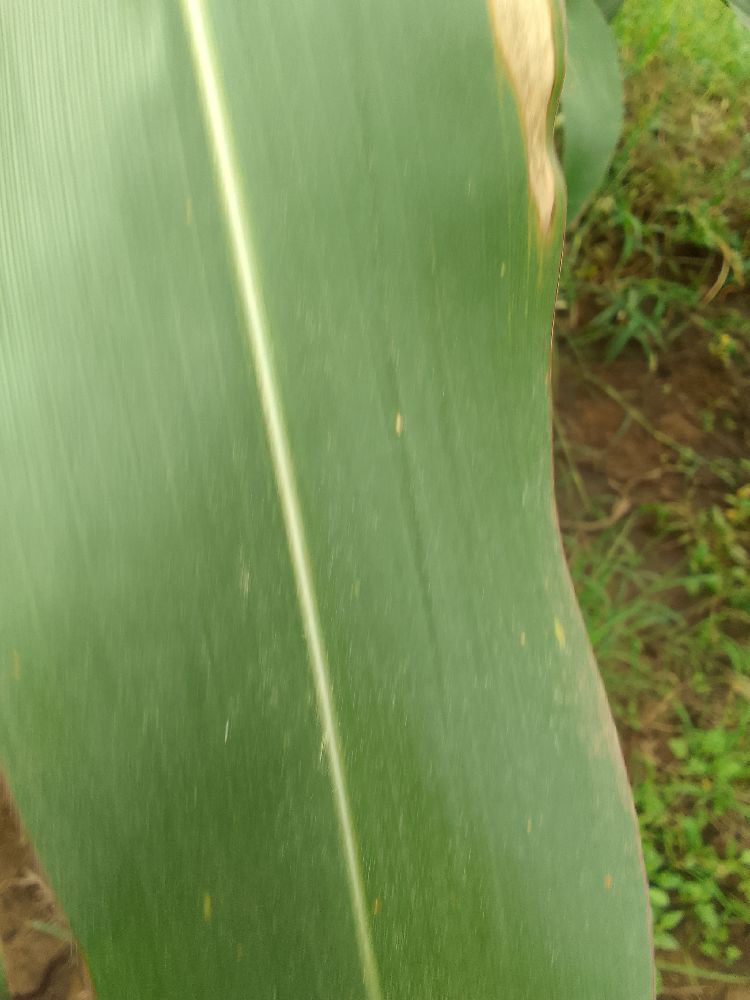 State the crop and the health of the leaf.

maize, healthy
